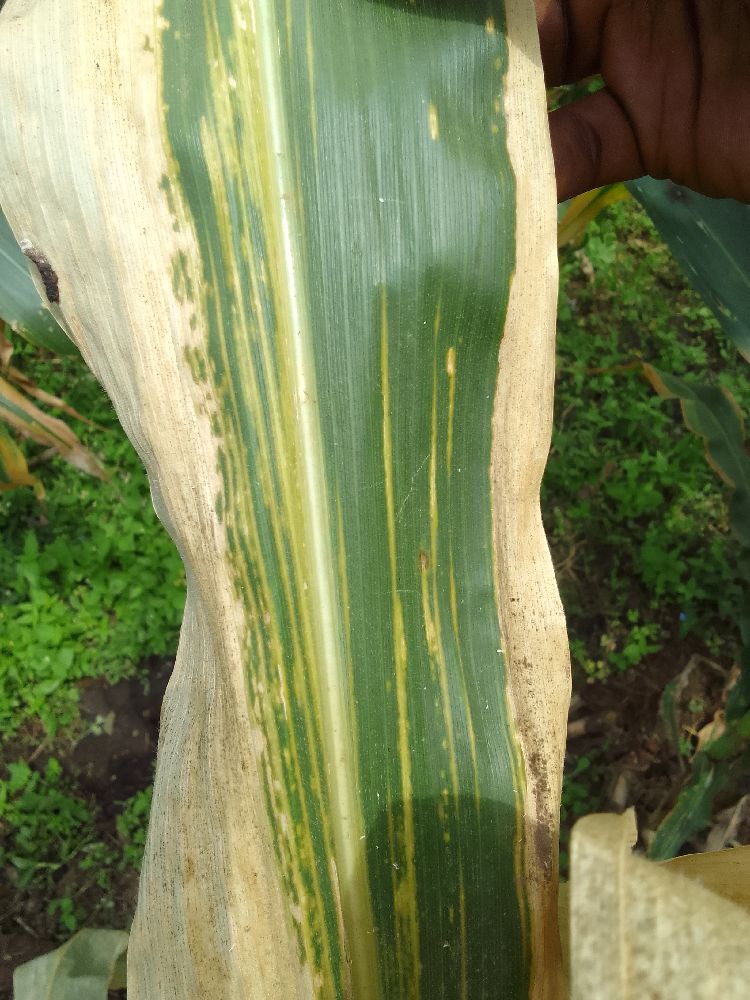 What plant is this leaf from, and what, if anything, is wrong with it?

maize, maize lethal necrosis
